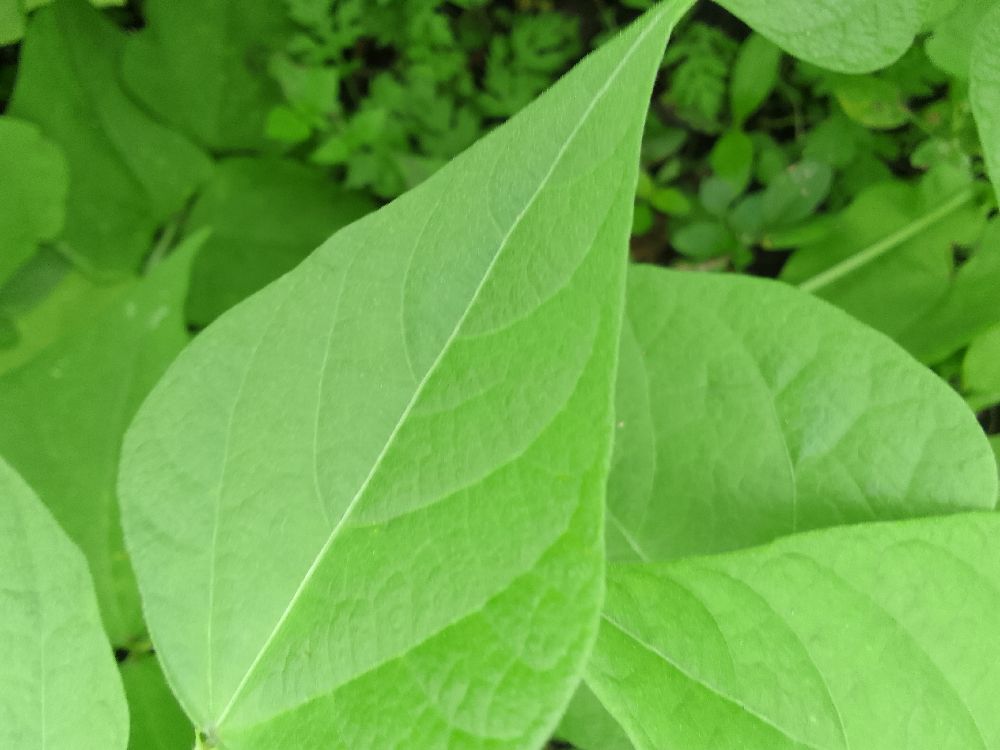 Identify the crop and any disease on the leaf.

common bean, healthy
